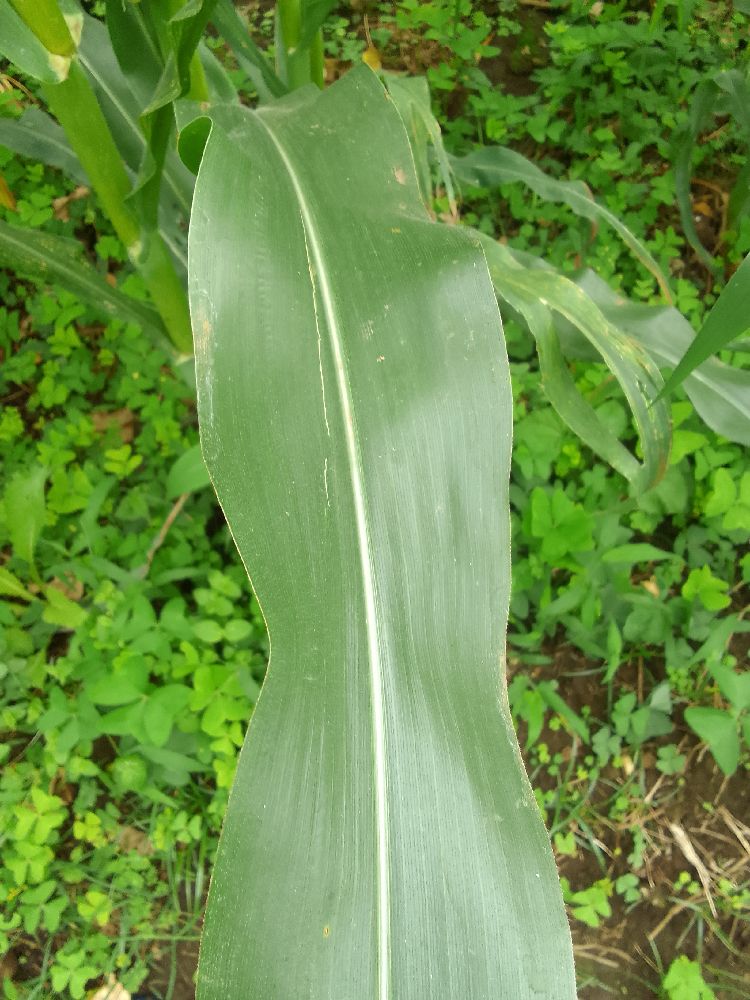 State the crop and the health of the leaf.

maize, healthy
